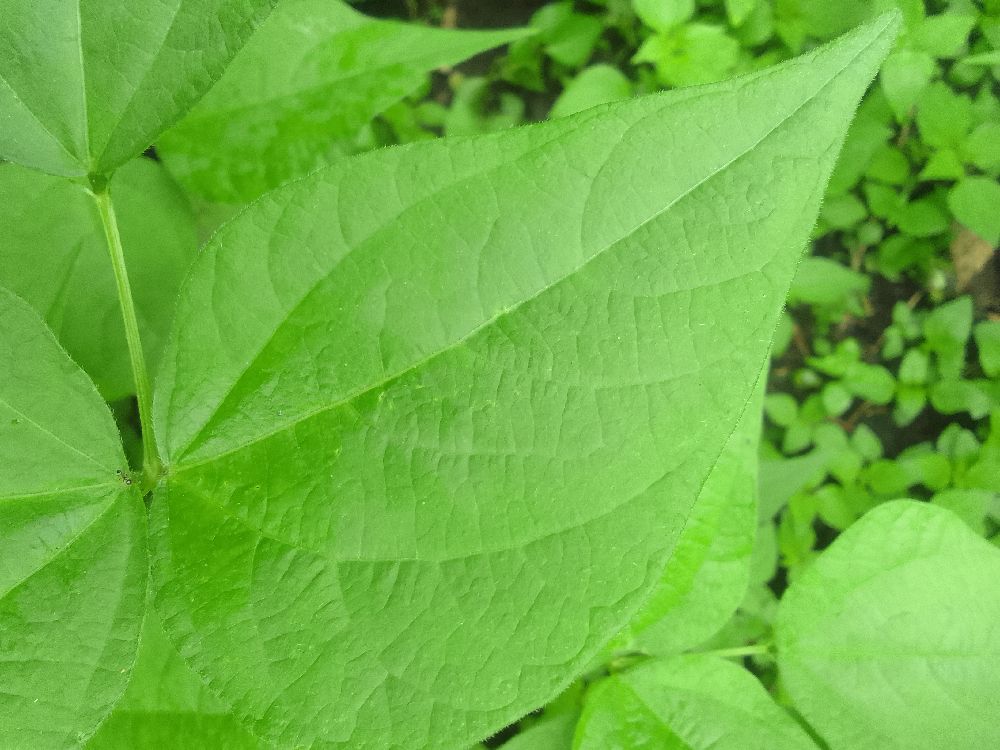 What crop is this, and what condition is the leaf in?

common bean, healthy
